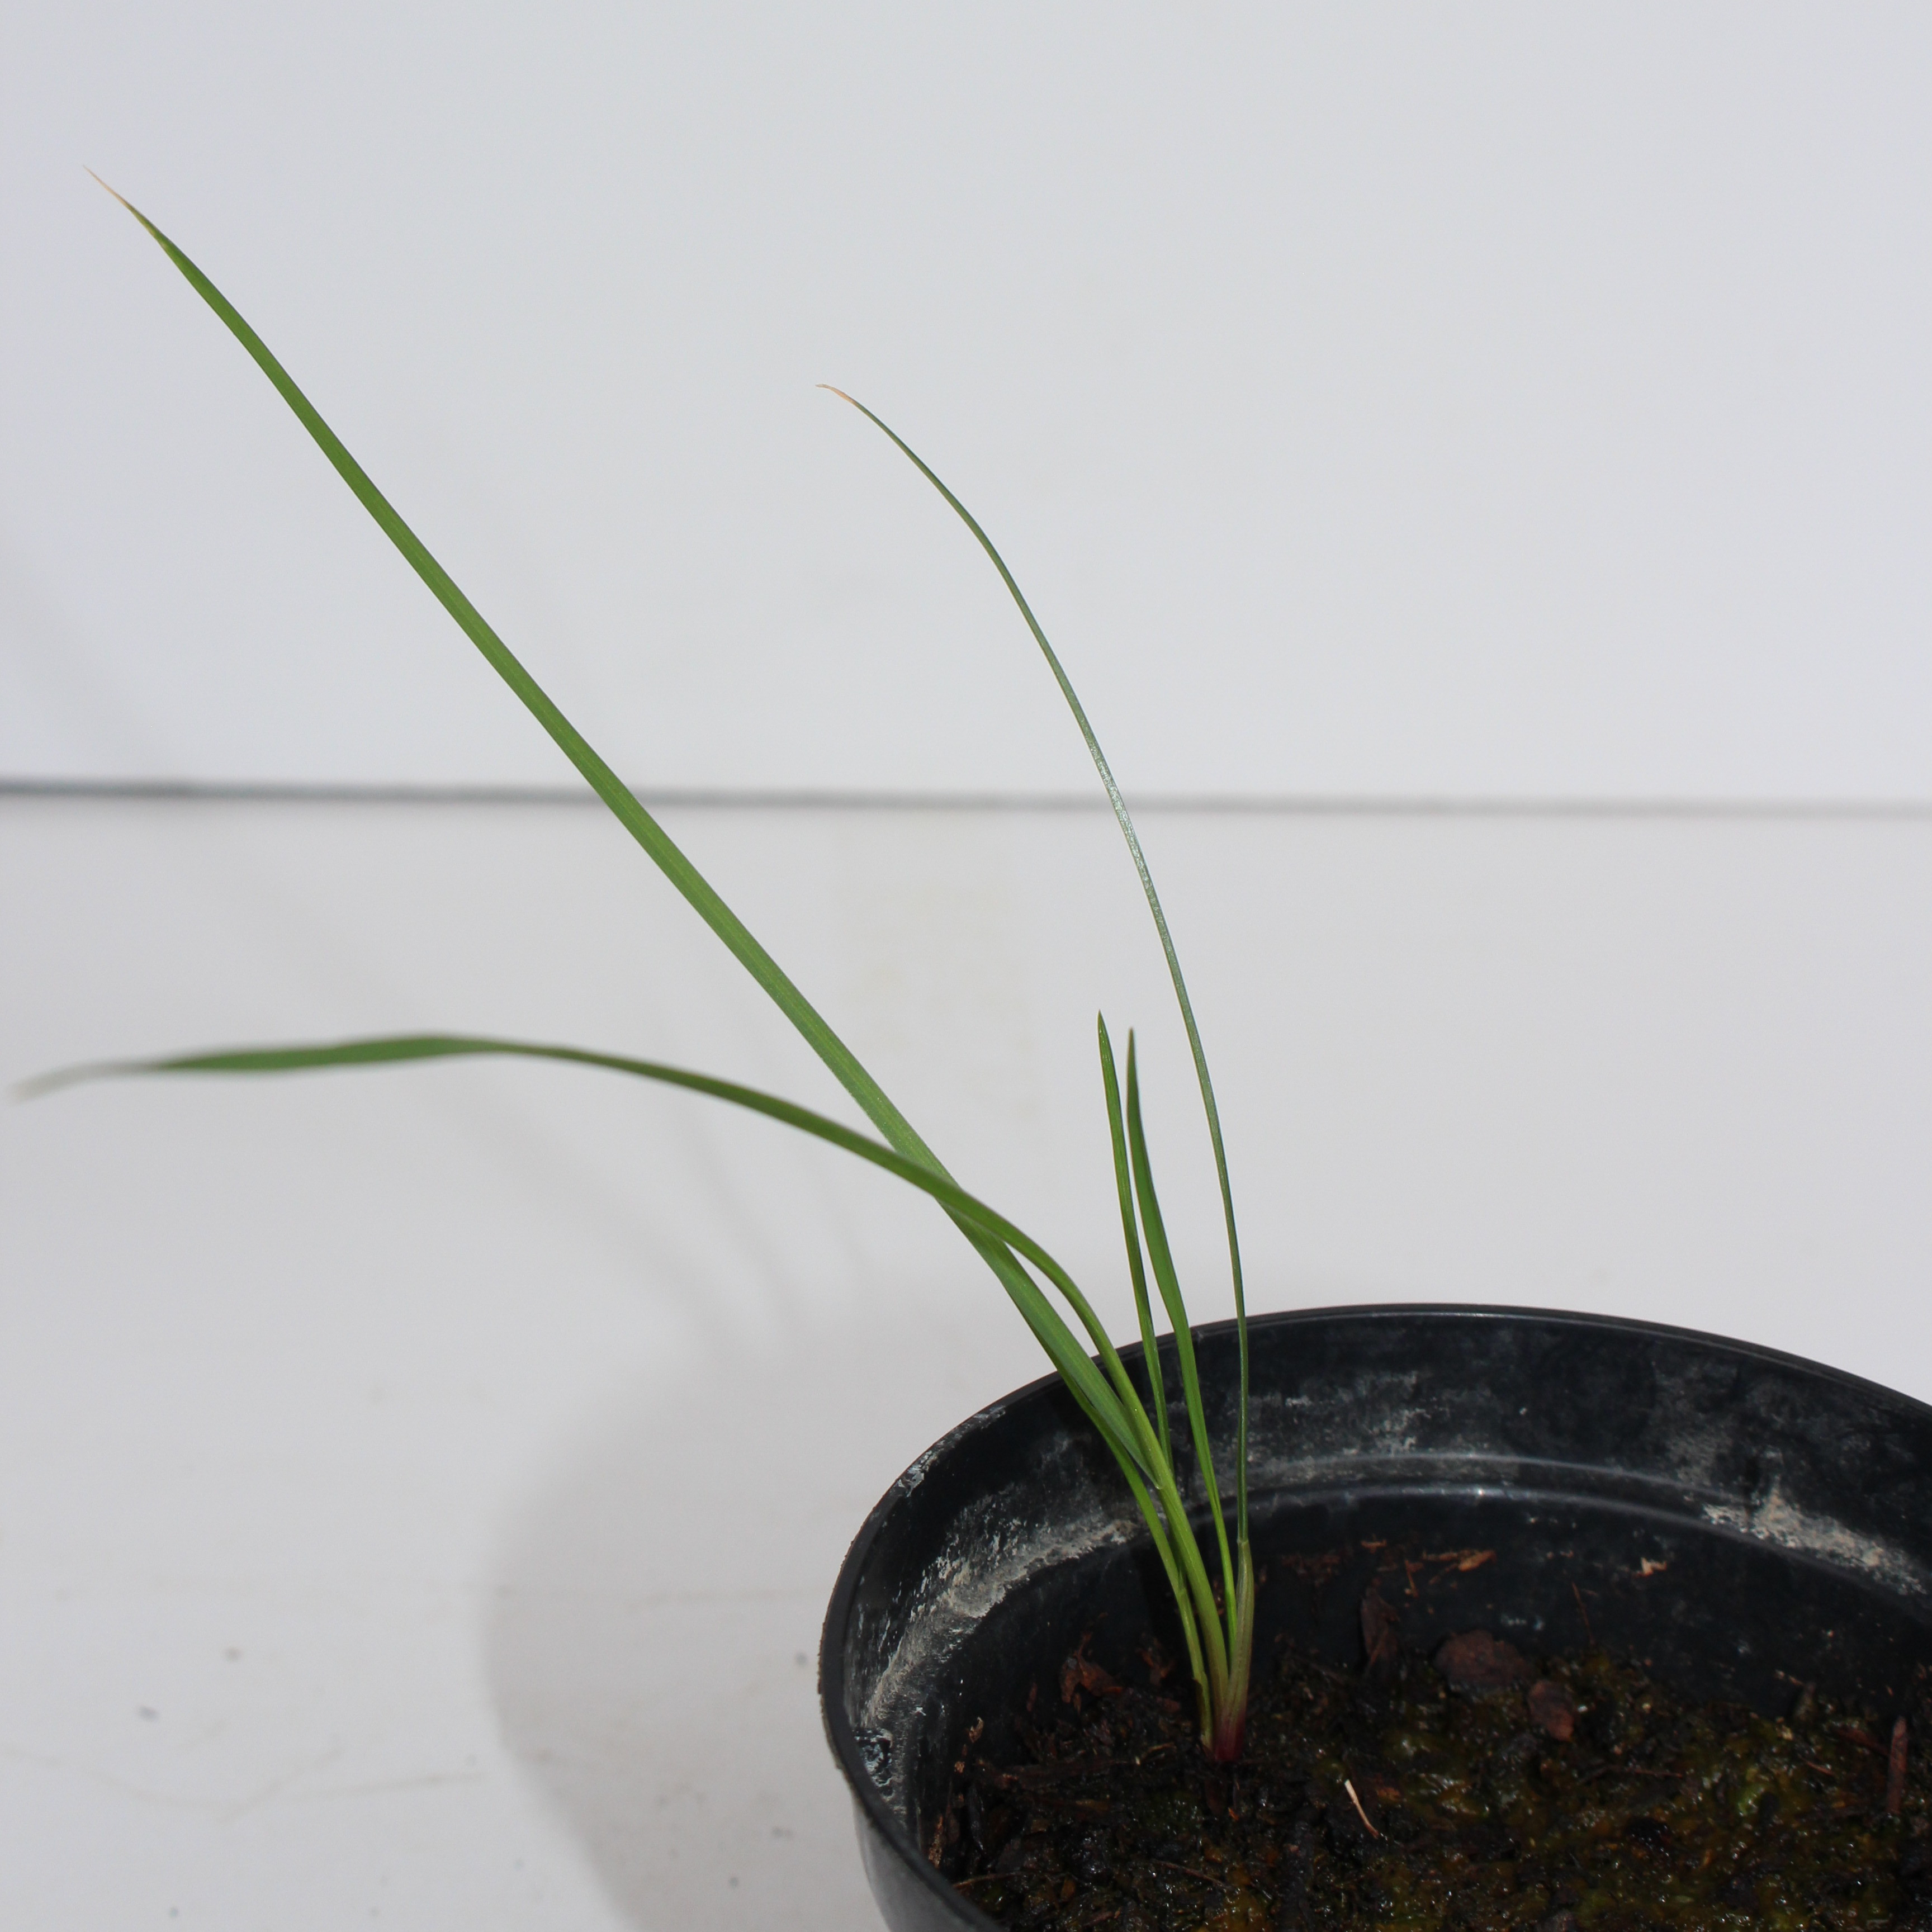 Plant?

Lolium multiflorum
